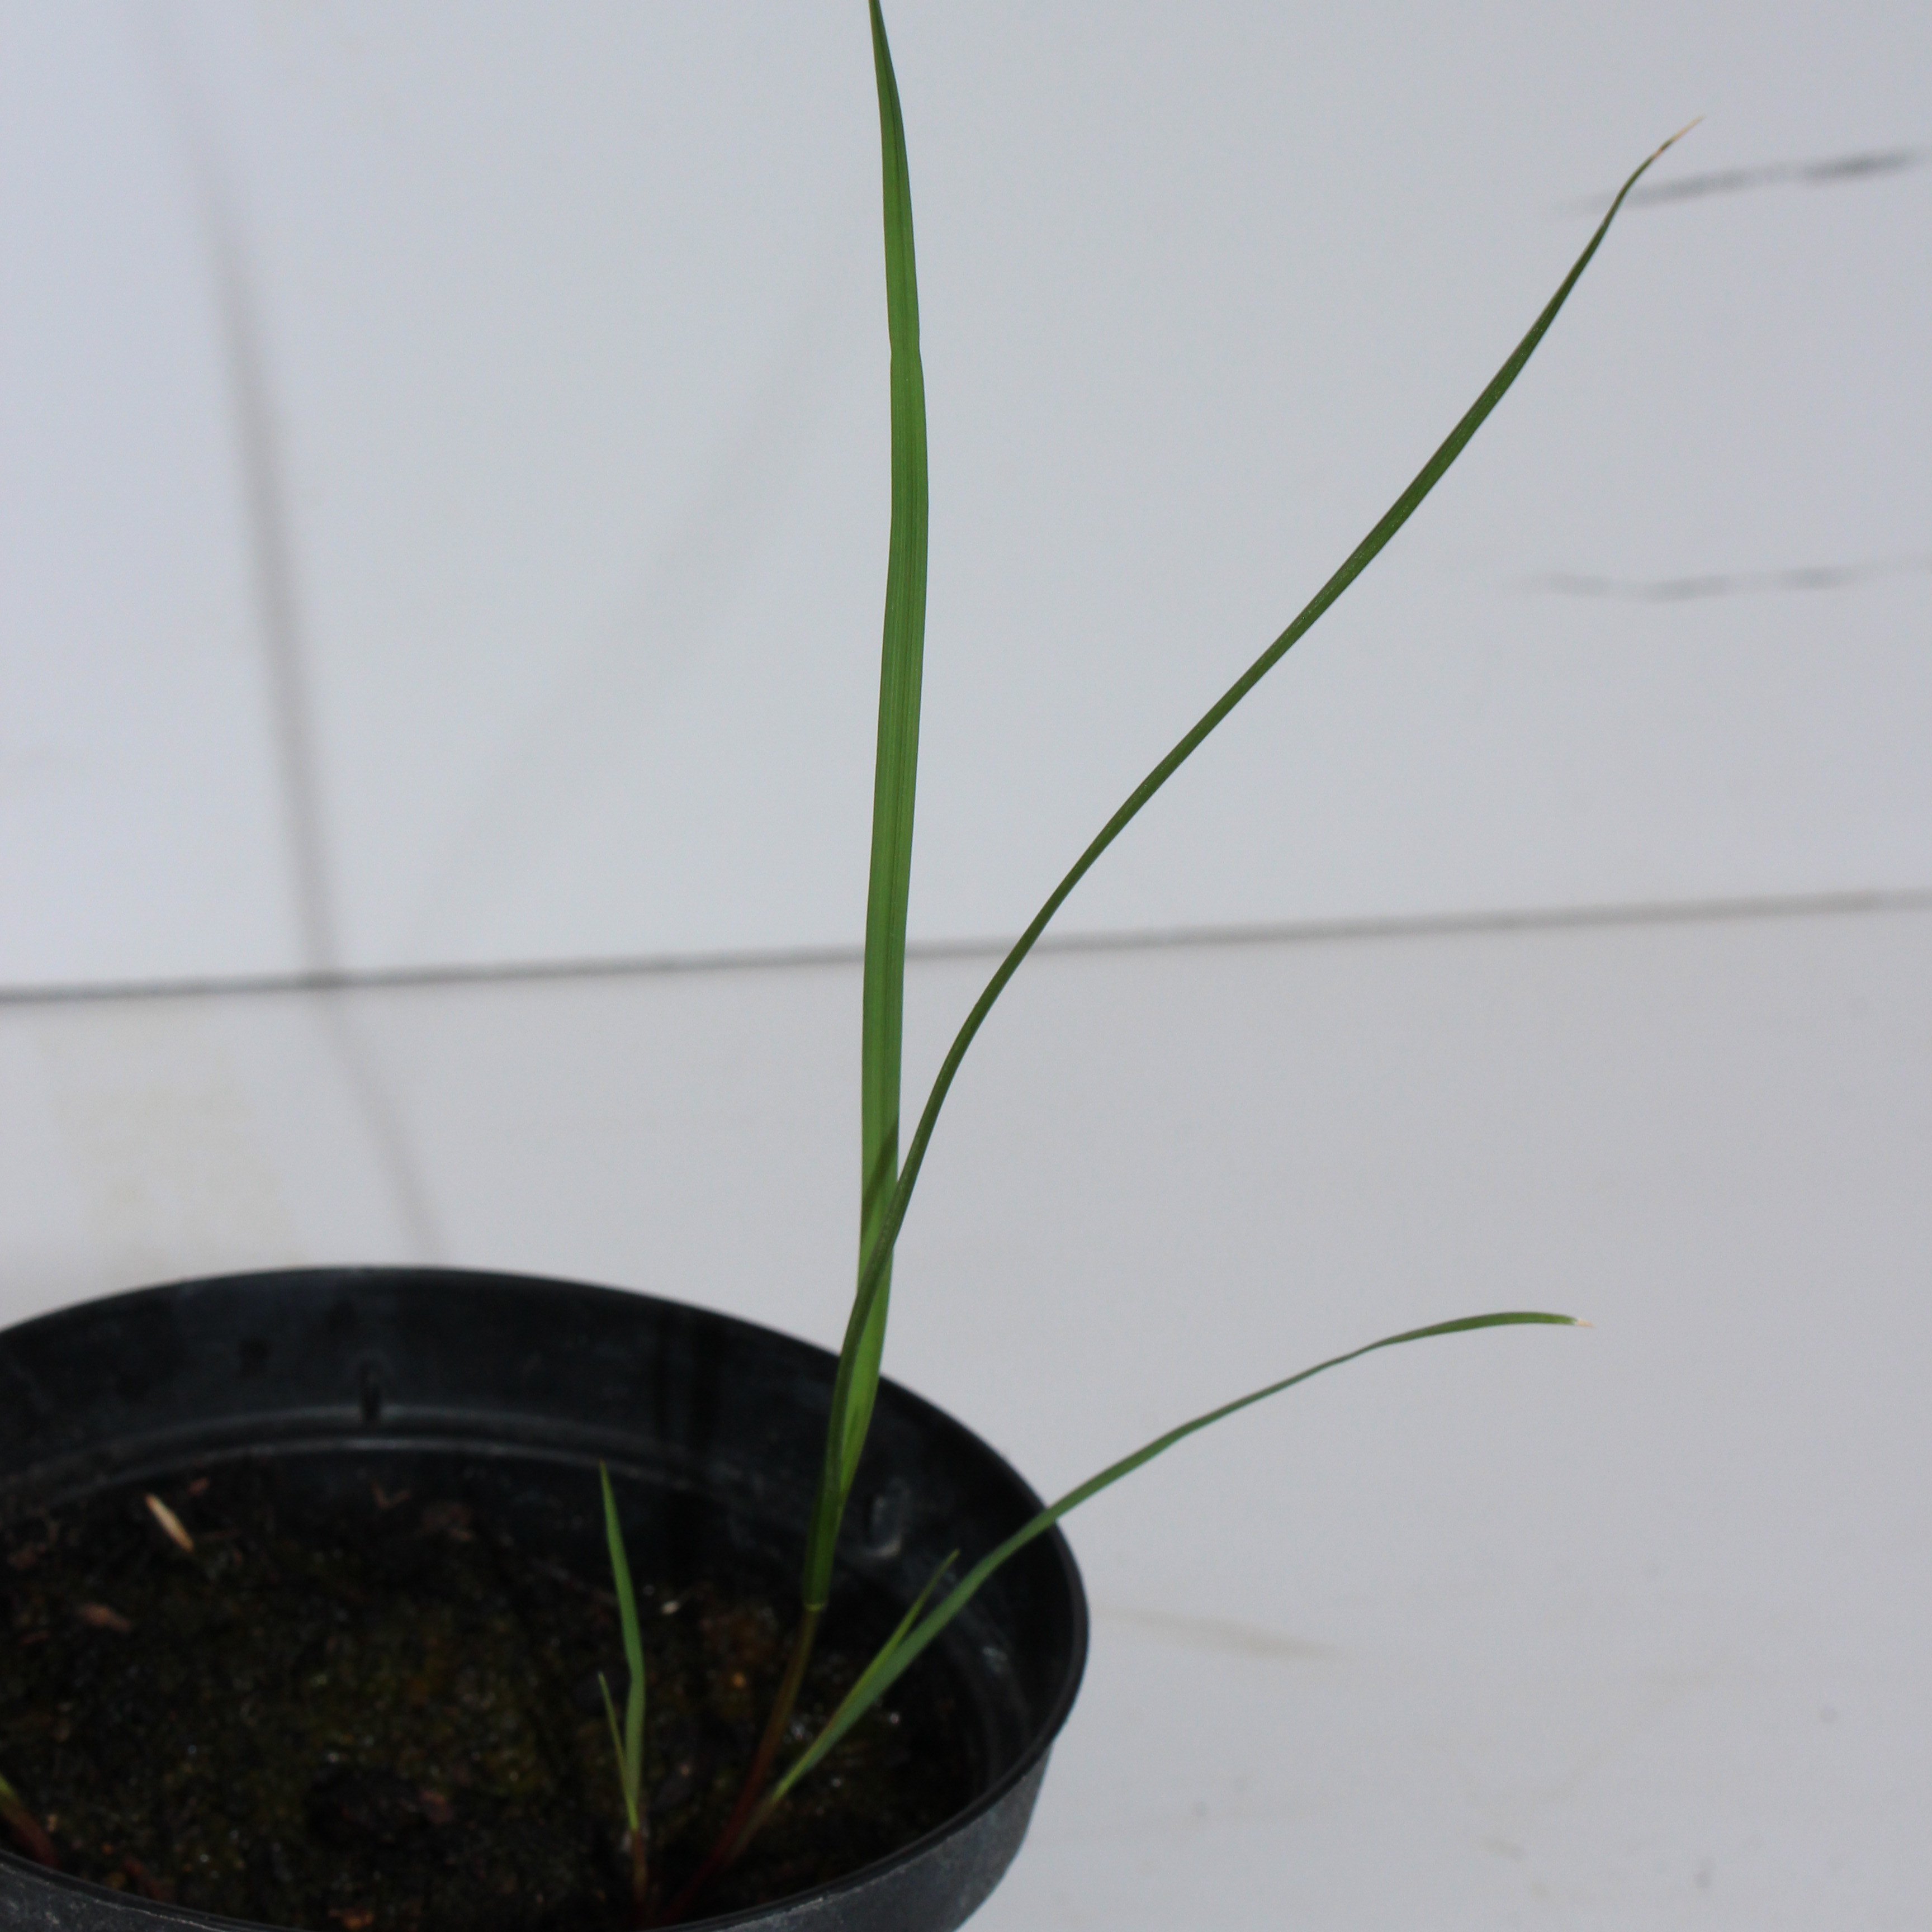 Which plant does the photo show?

Lolium multiflorum
